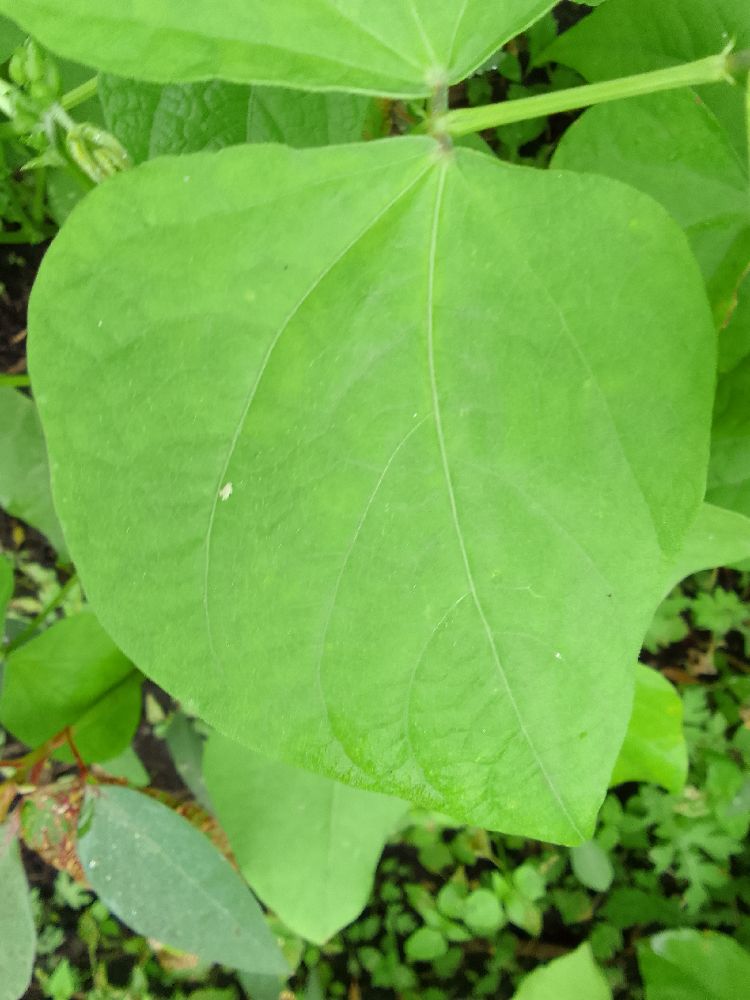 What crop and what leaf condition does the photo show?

common bean, healthy
